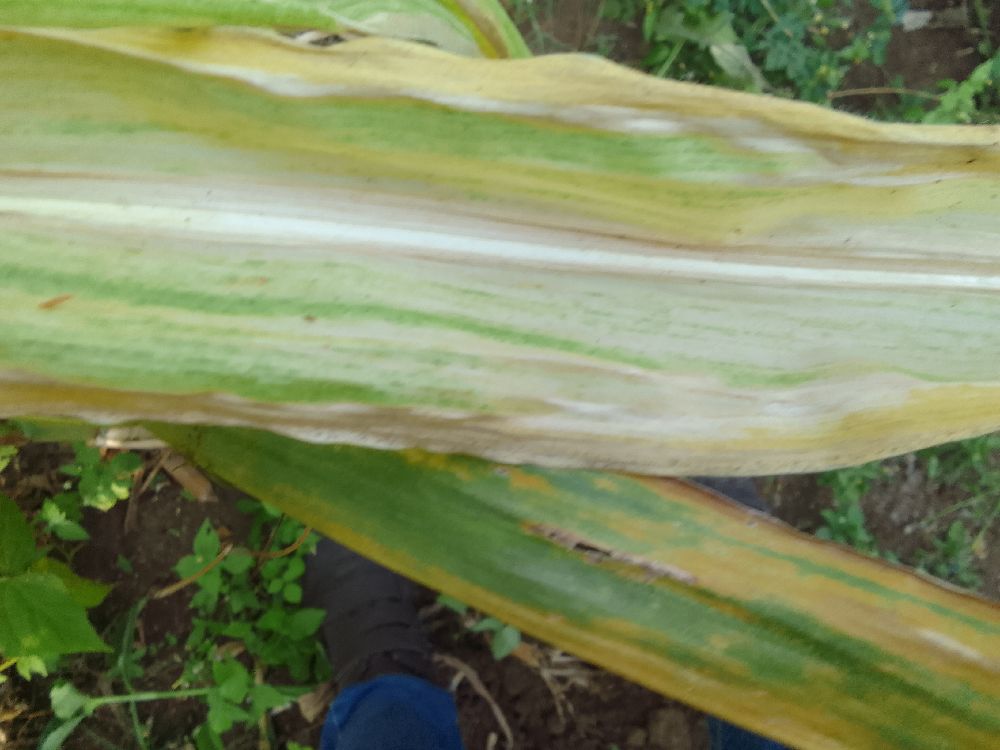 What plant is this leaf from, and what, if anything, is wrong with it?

maize, maize lethal necrosis
